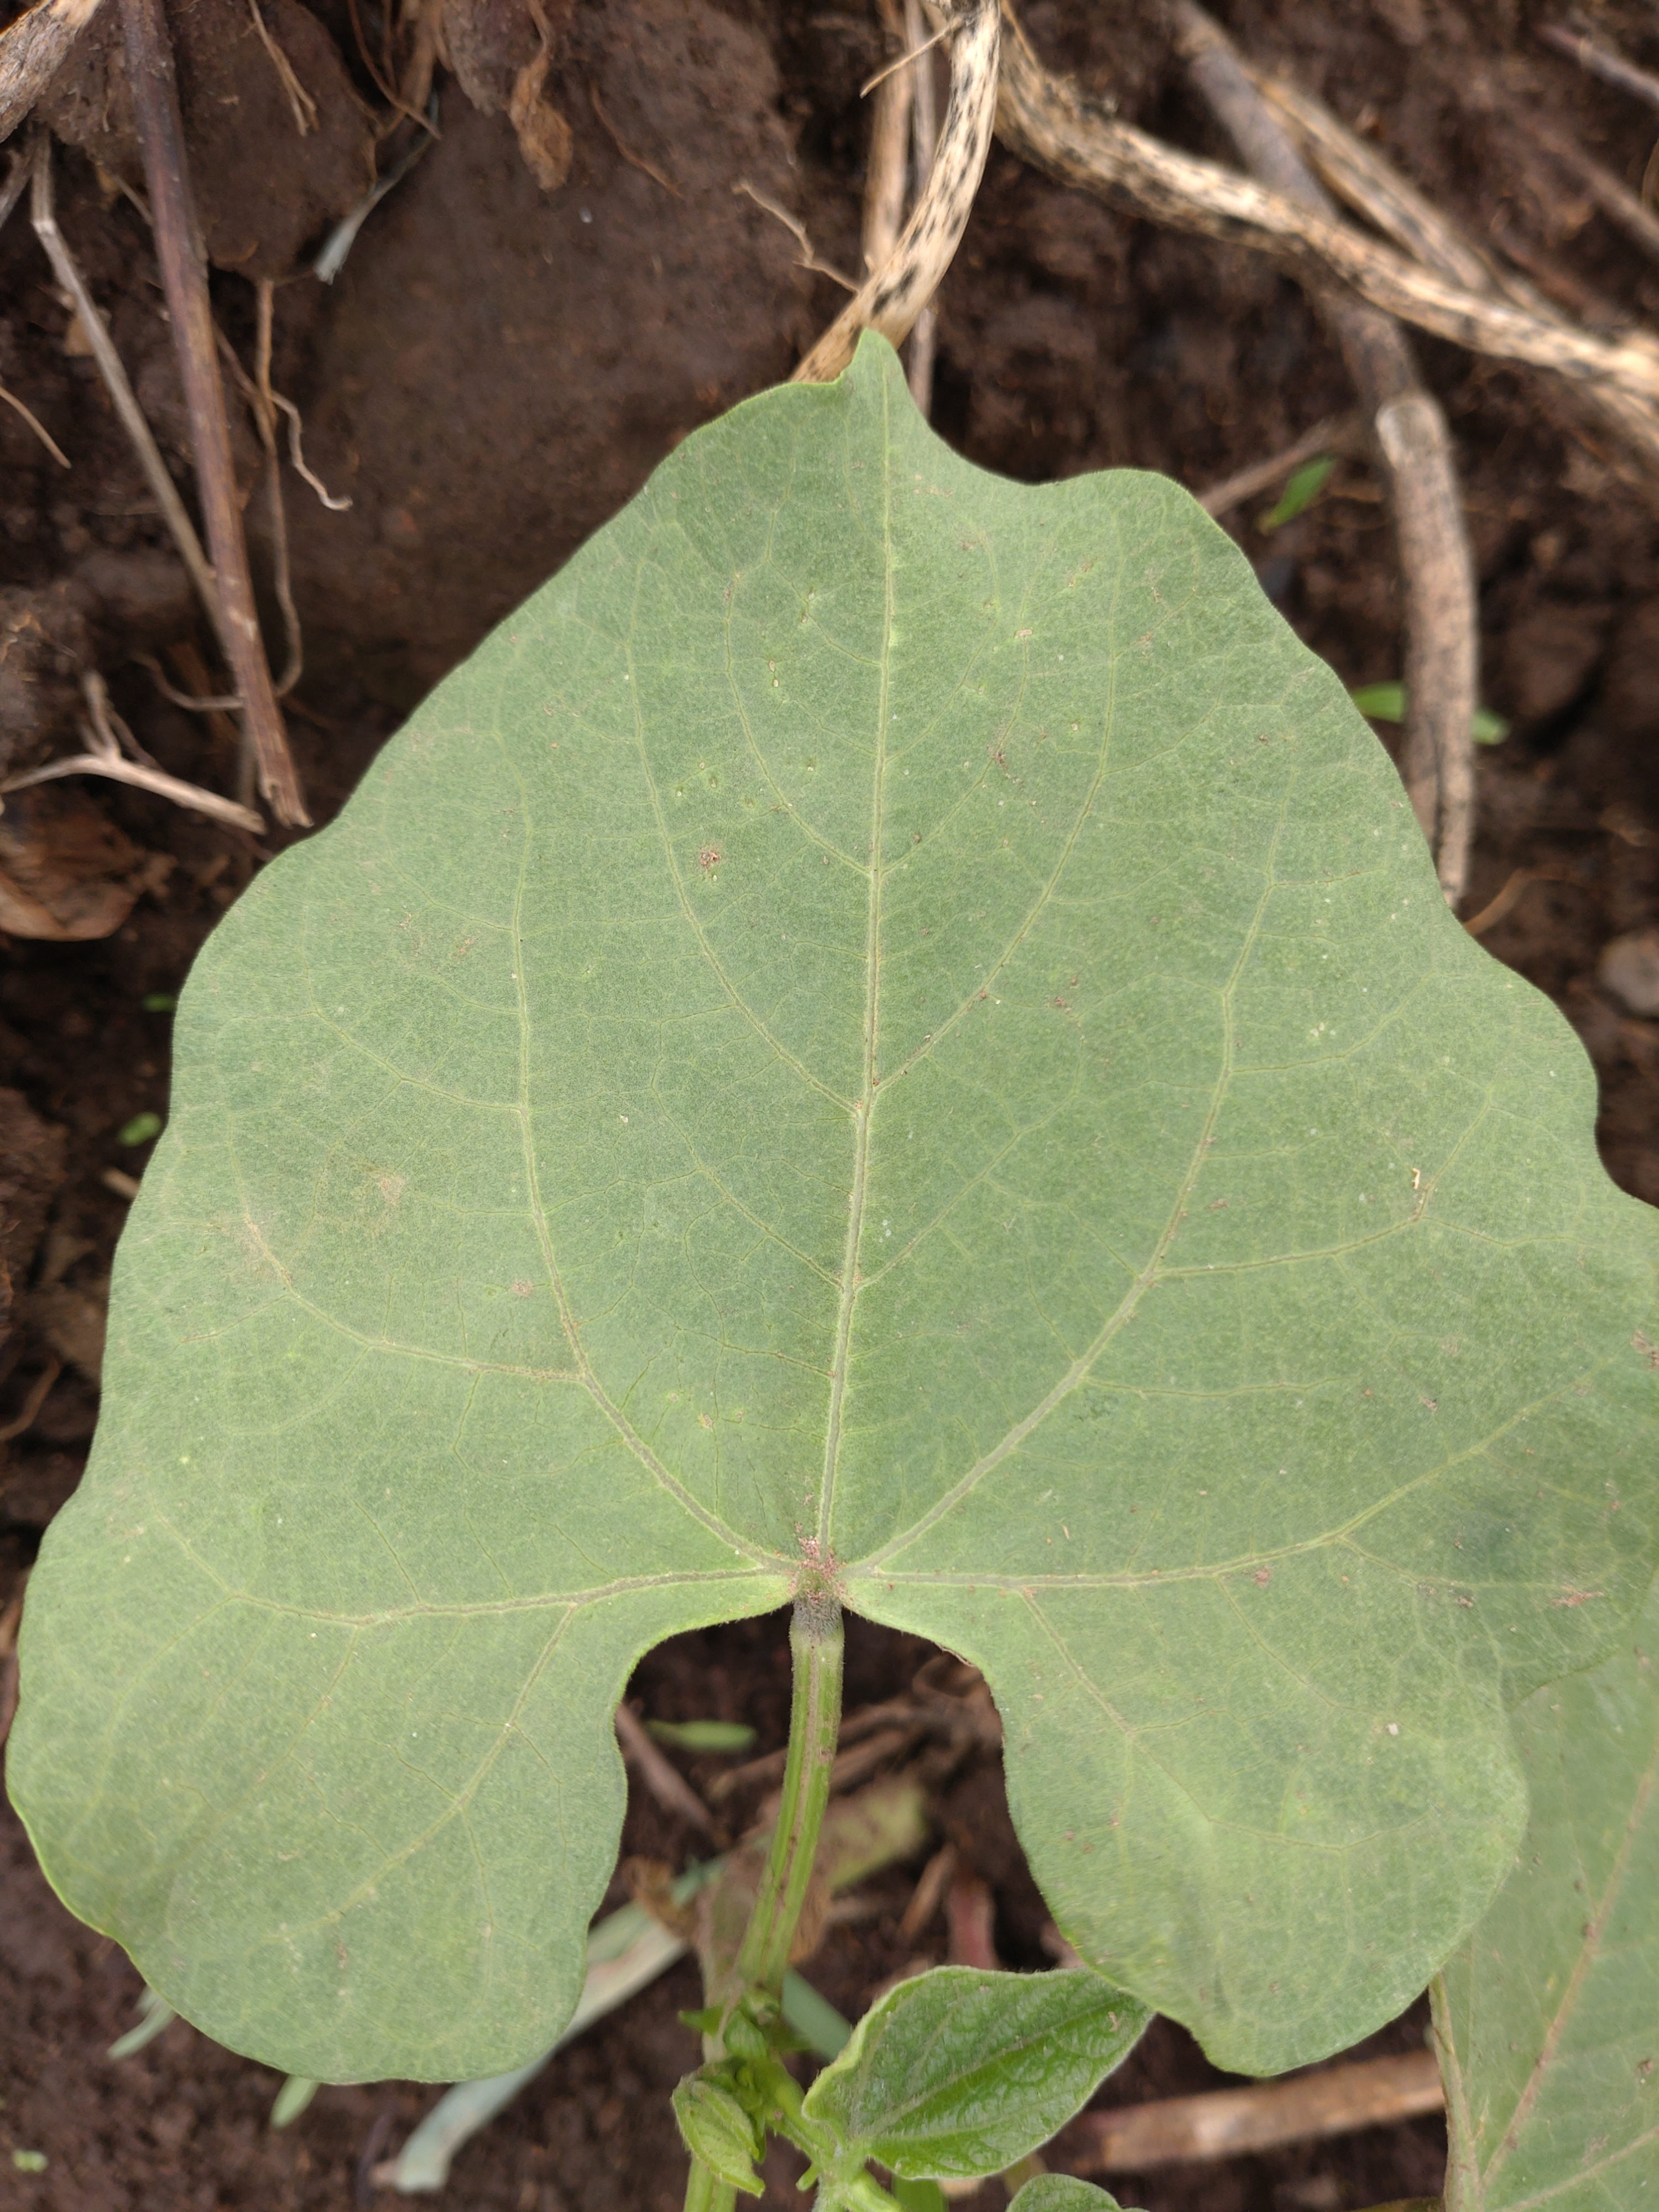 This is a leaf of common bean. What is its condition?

healthy
